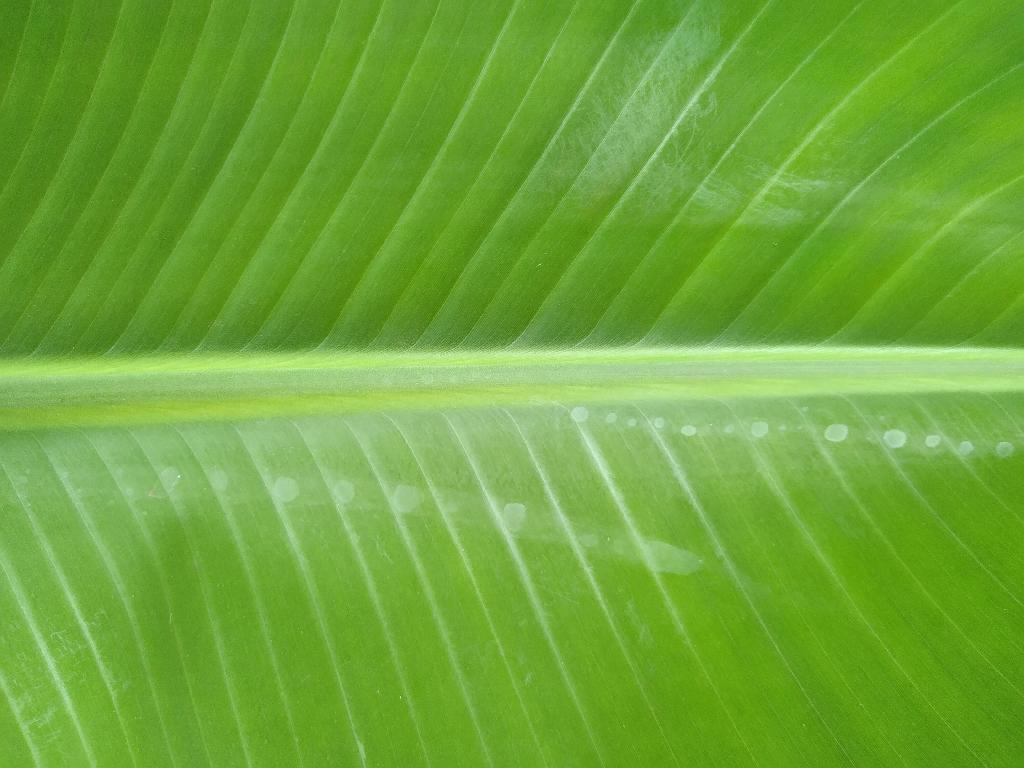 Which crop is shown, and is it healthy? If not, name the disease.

banana, healthy
